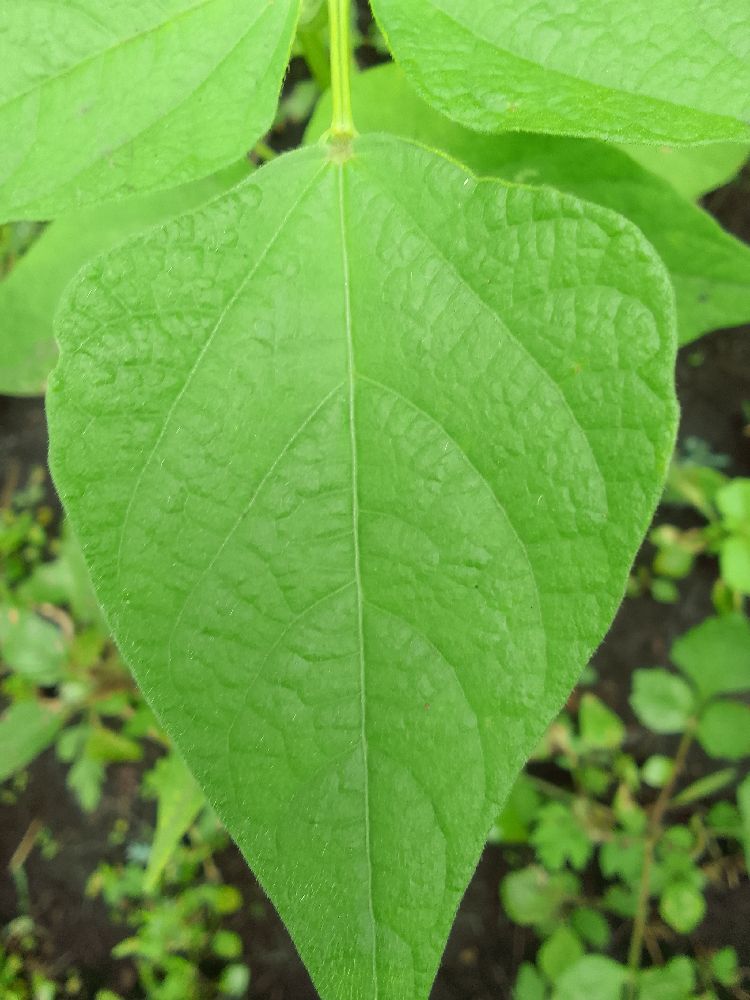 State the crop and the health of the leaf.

common bean, healthy
